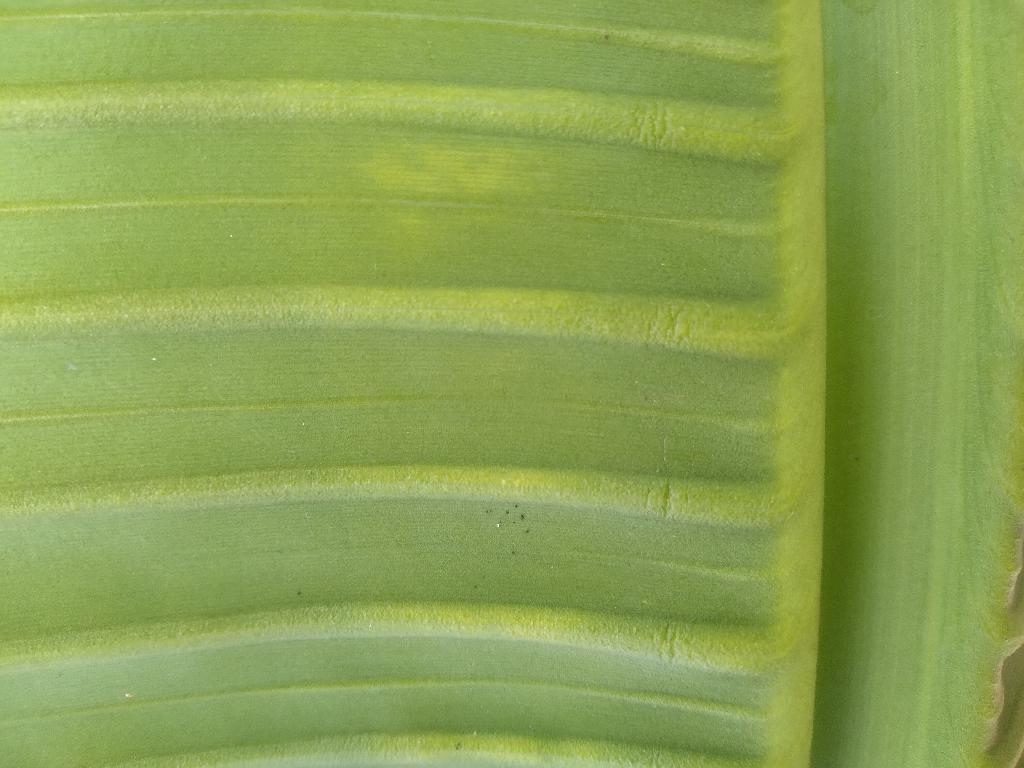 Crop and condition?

banana, healthy
